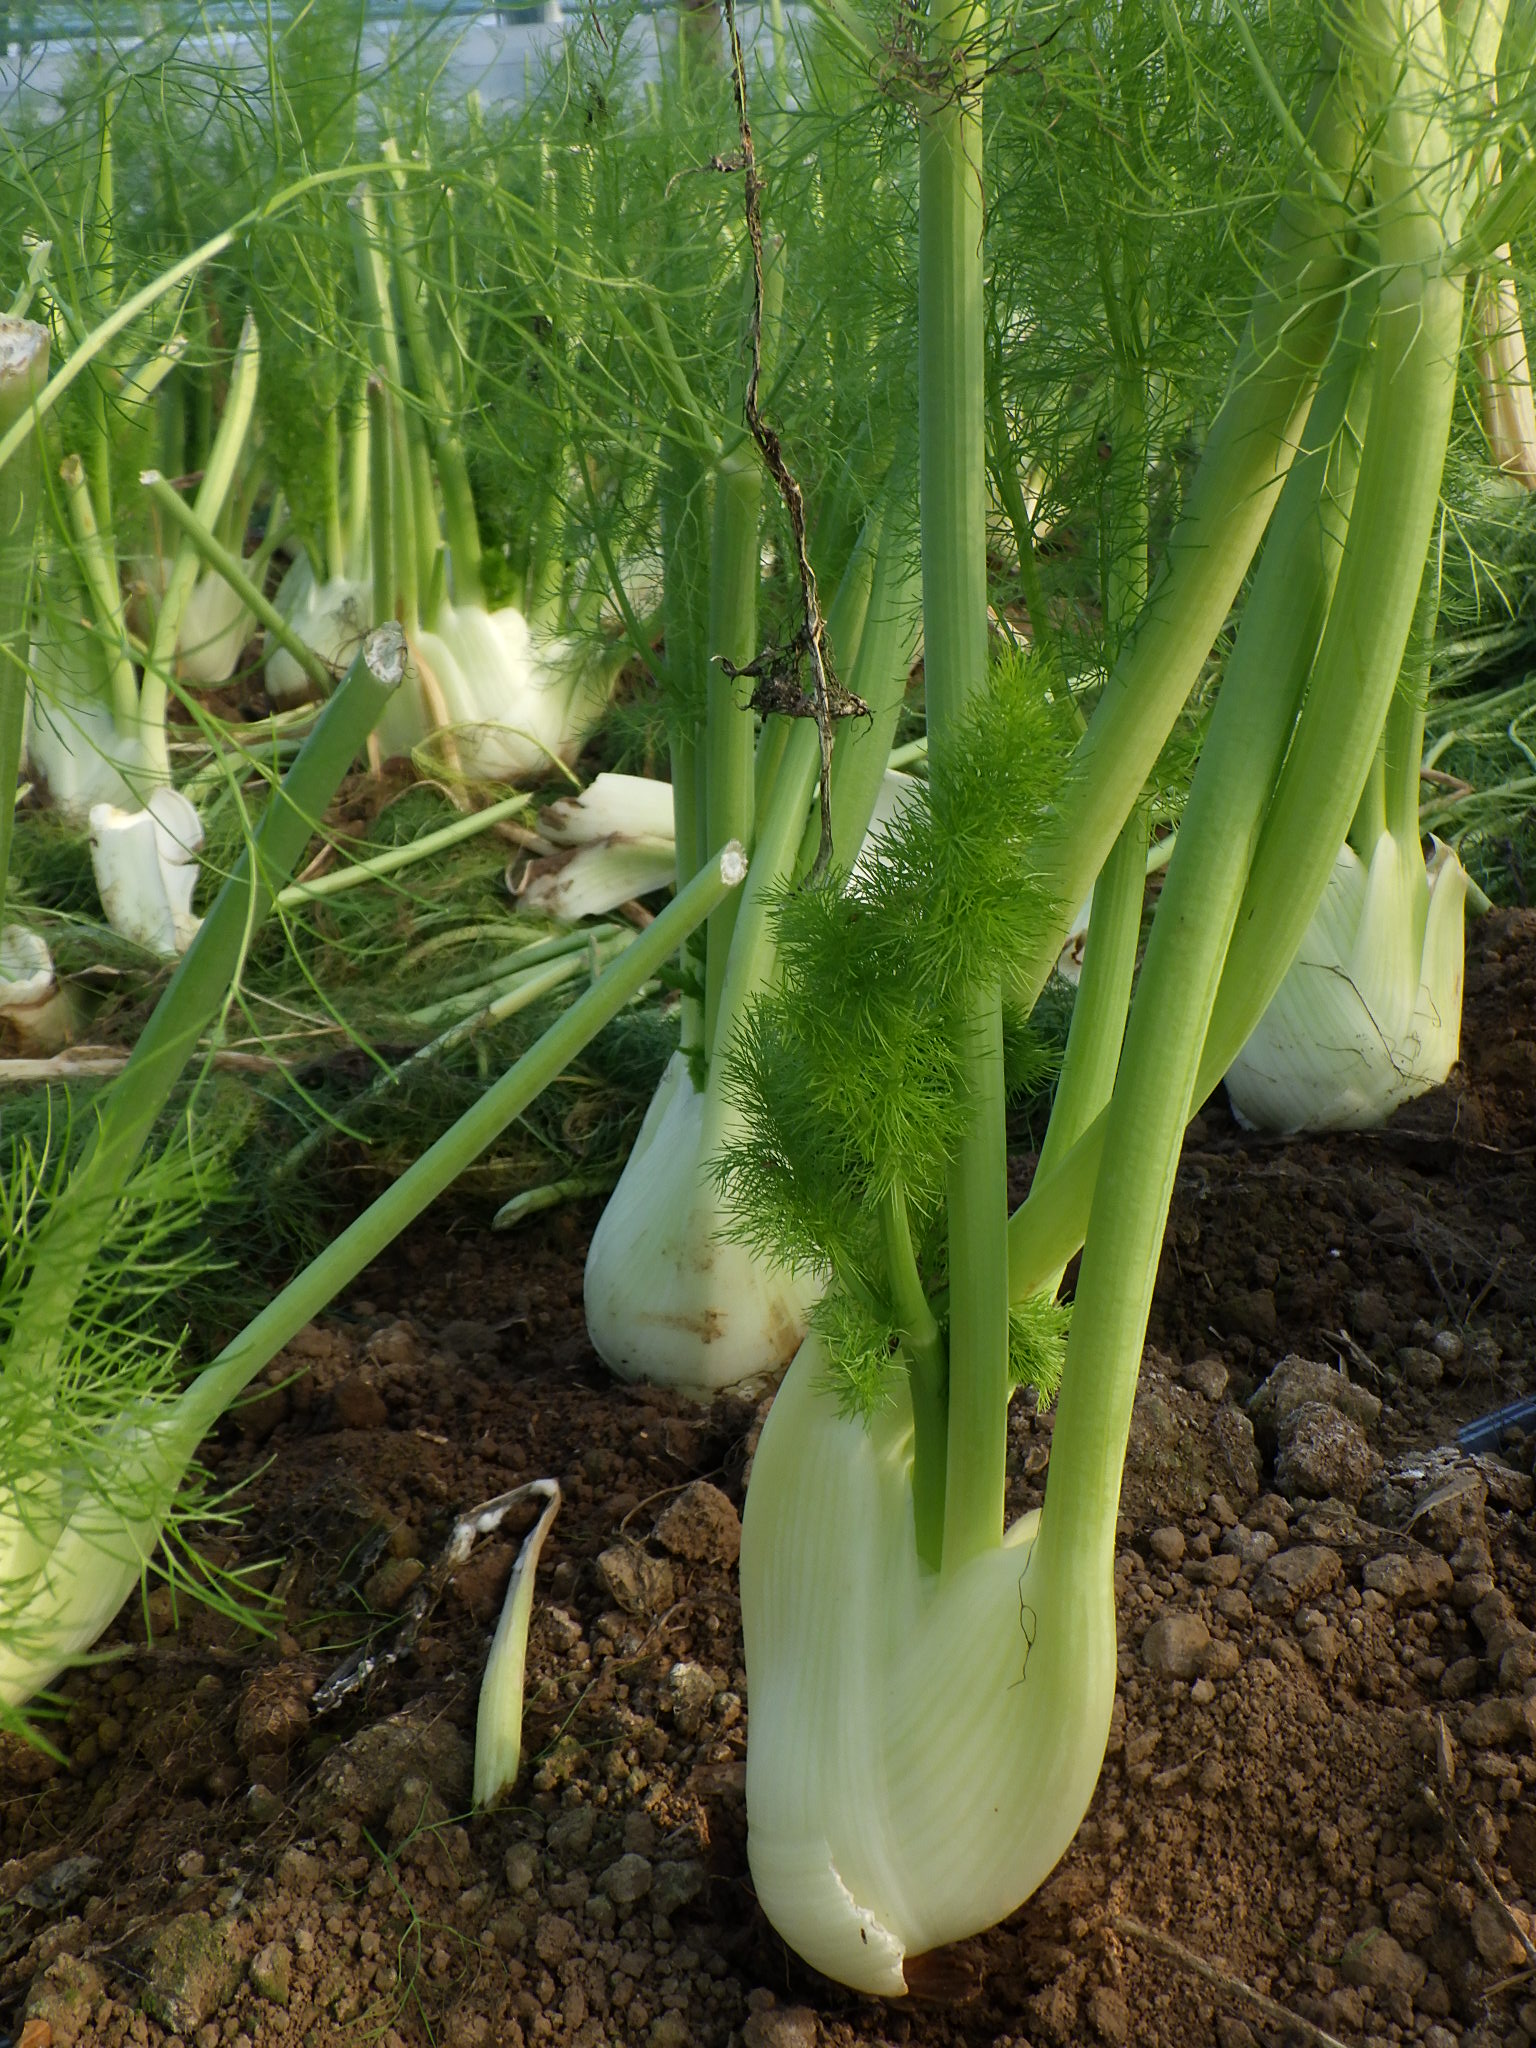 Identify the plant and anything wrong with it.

fennel, healthy
